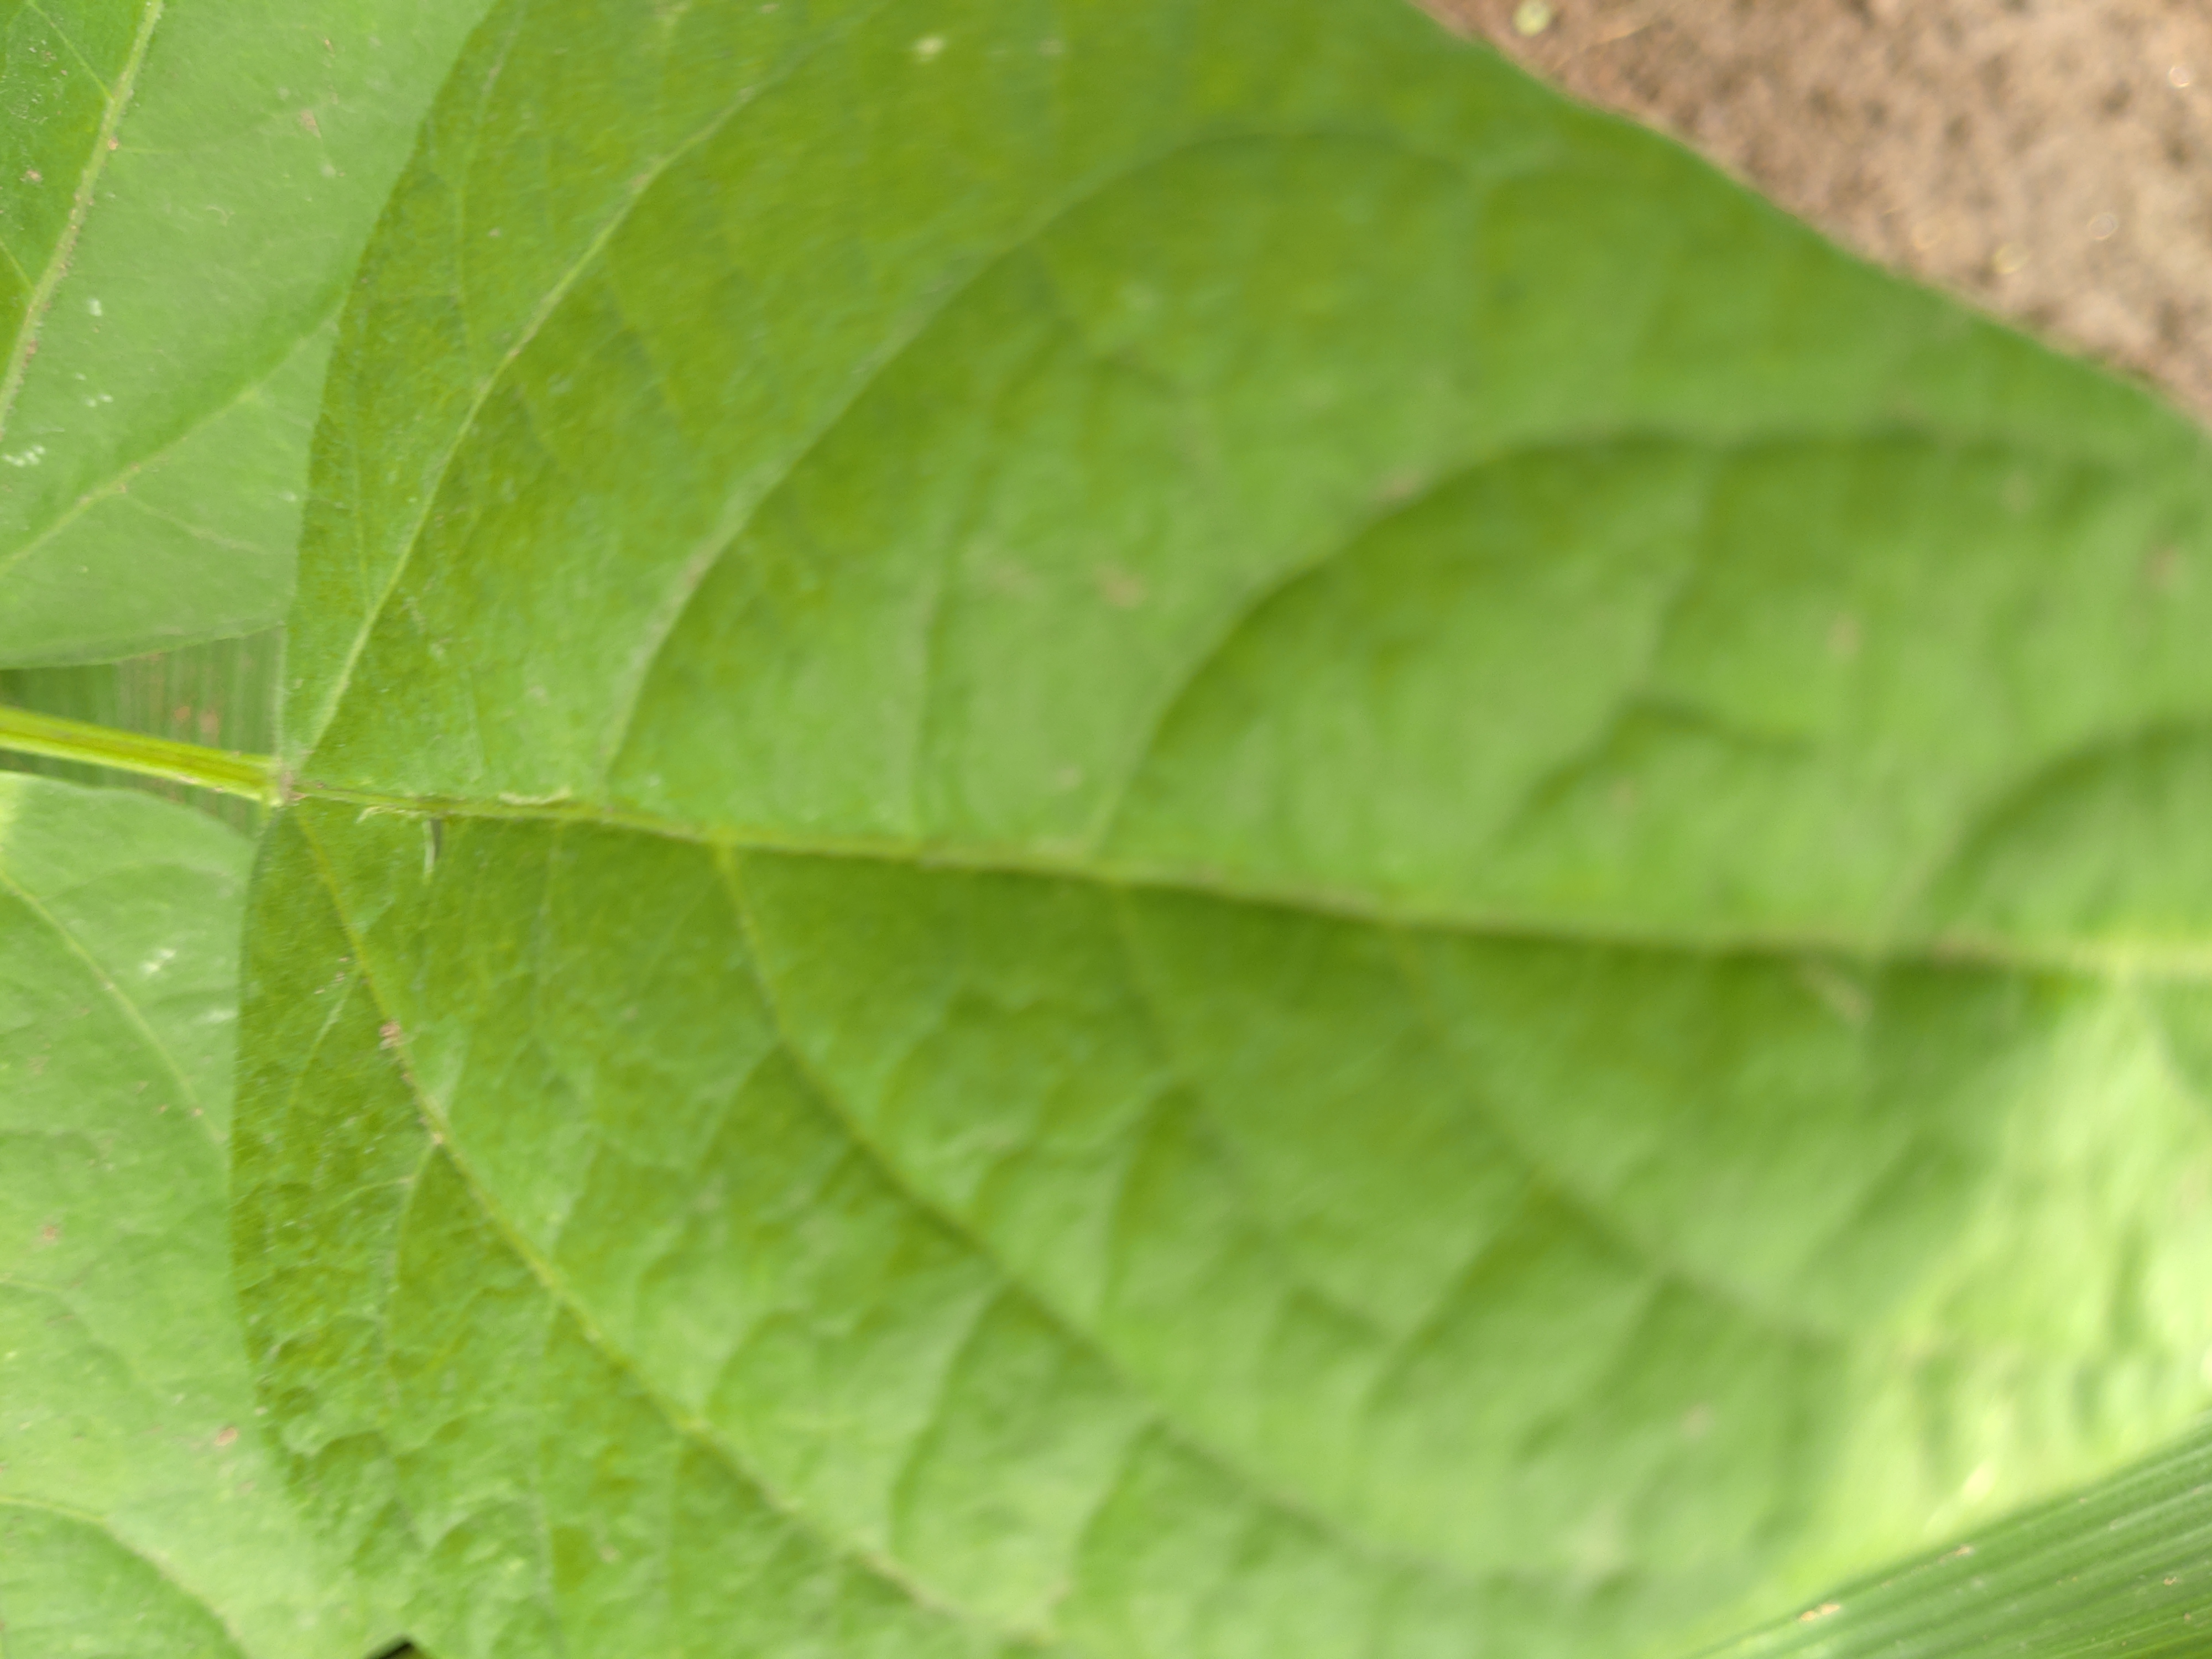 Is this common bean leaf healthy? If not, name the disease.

healthy
